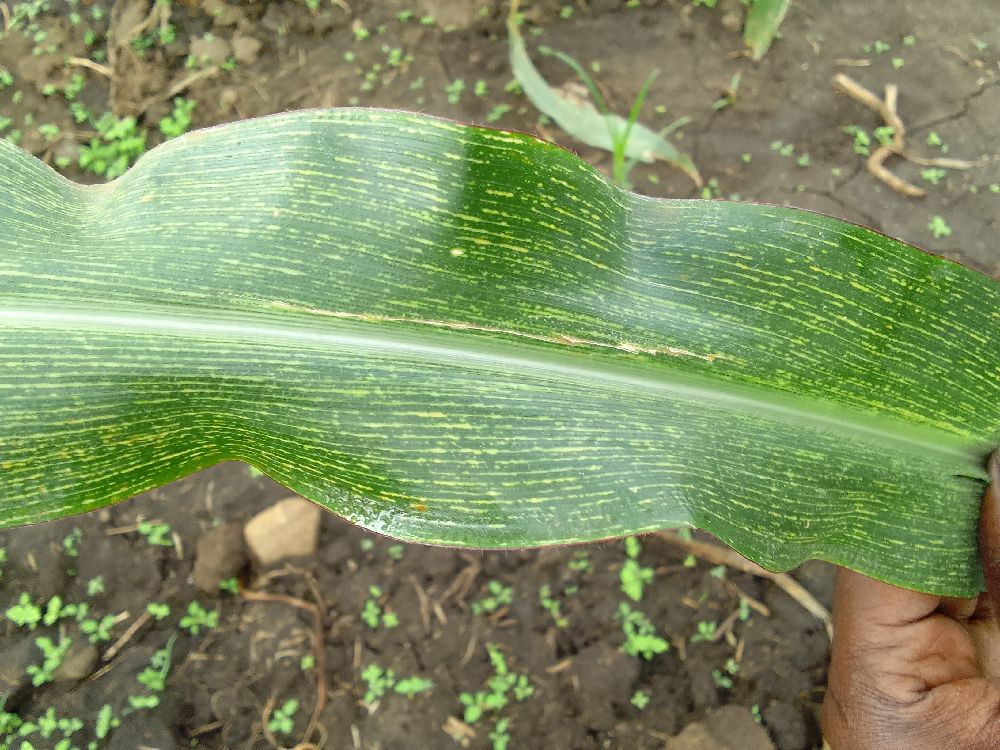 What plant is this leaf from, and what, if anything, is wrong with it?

maize, maize streak virus
